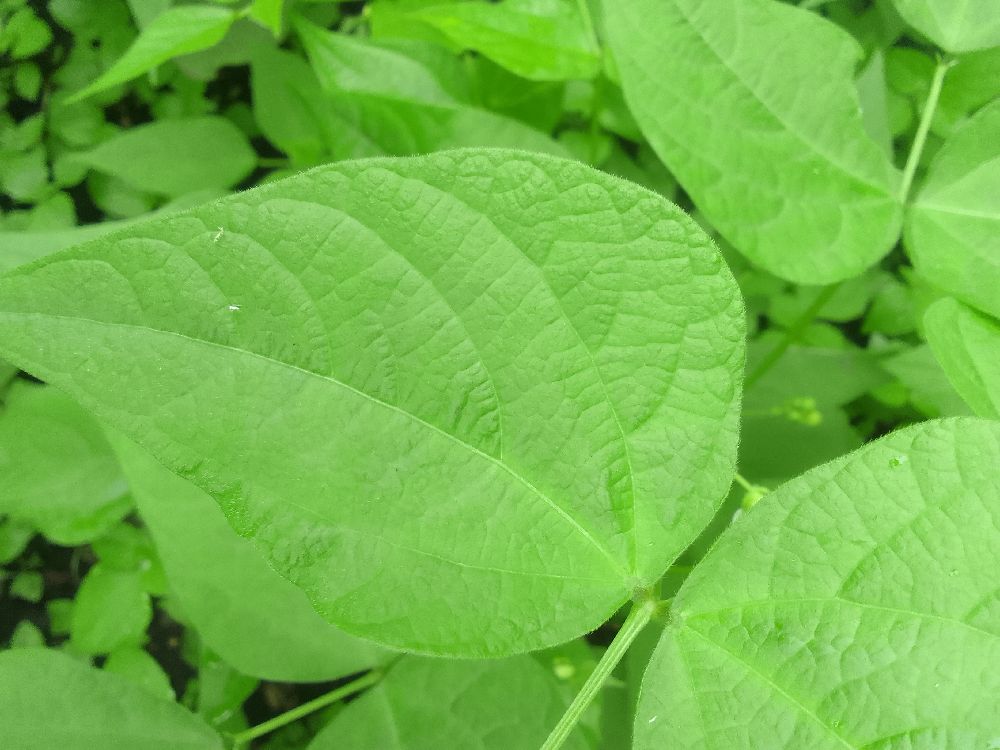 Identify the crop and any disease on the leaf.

common bean, healthy
